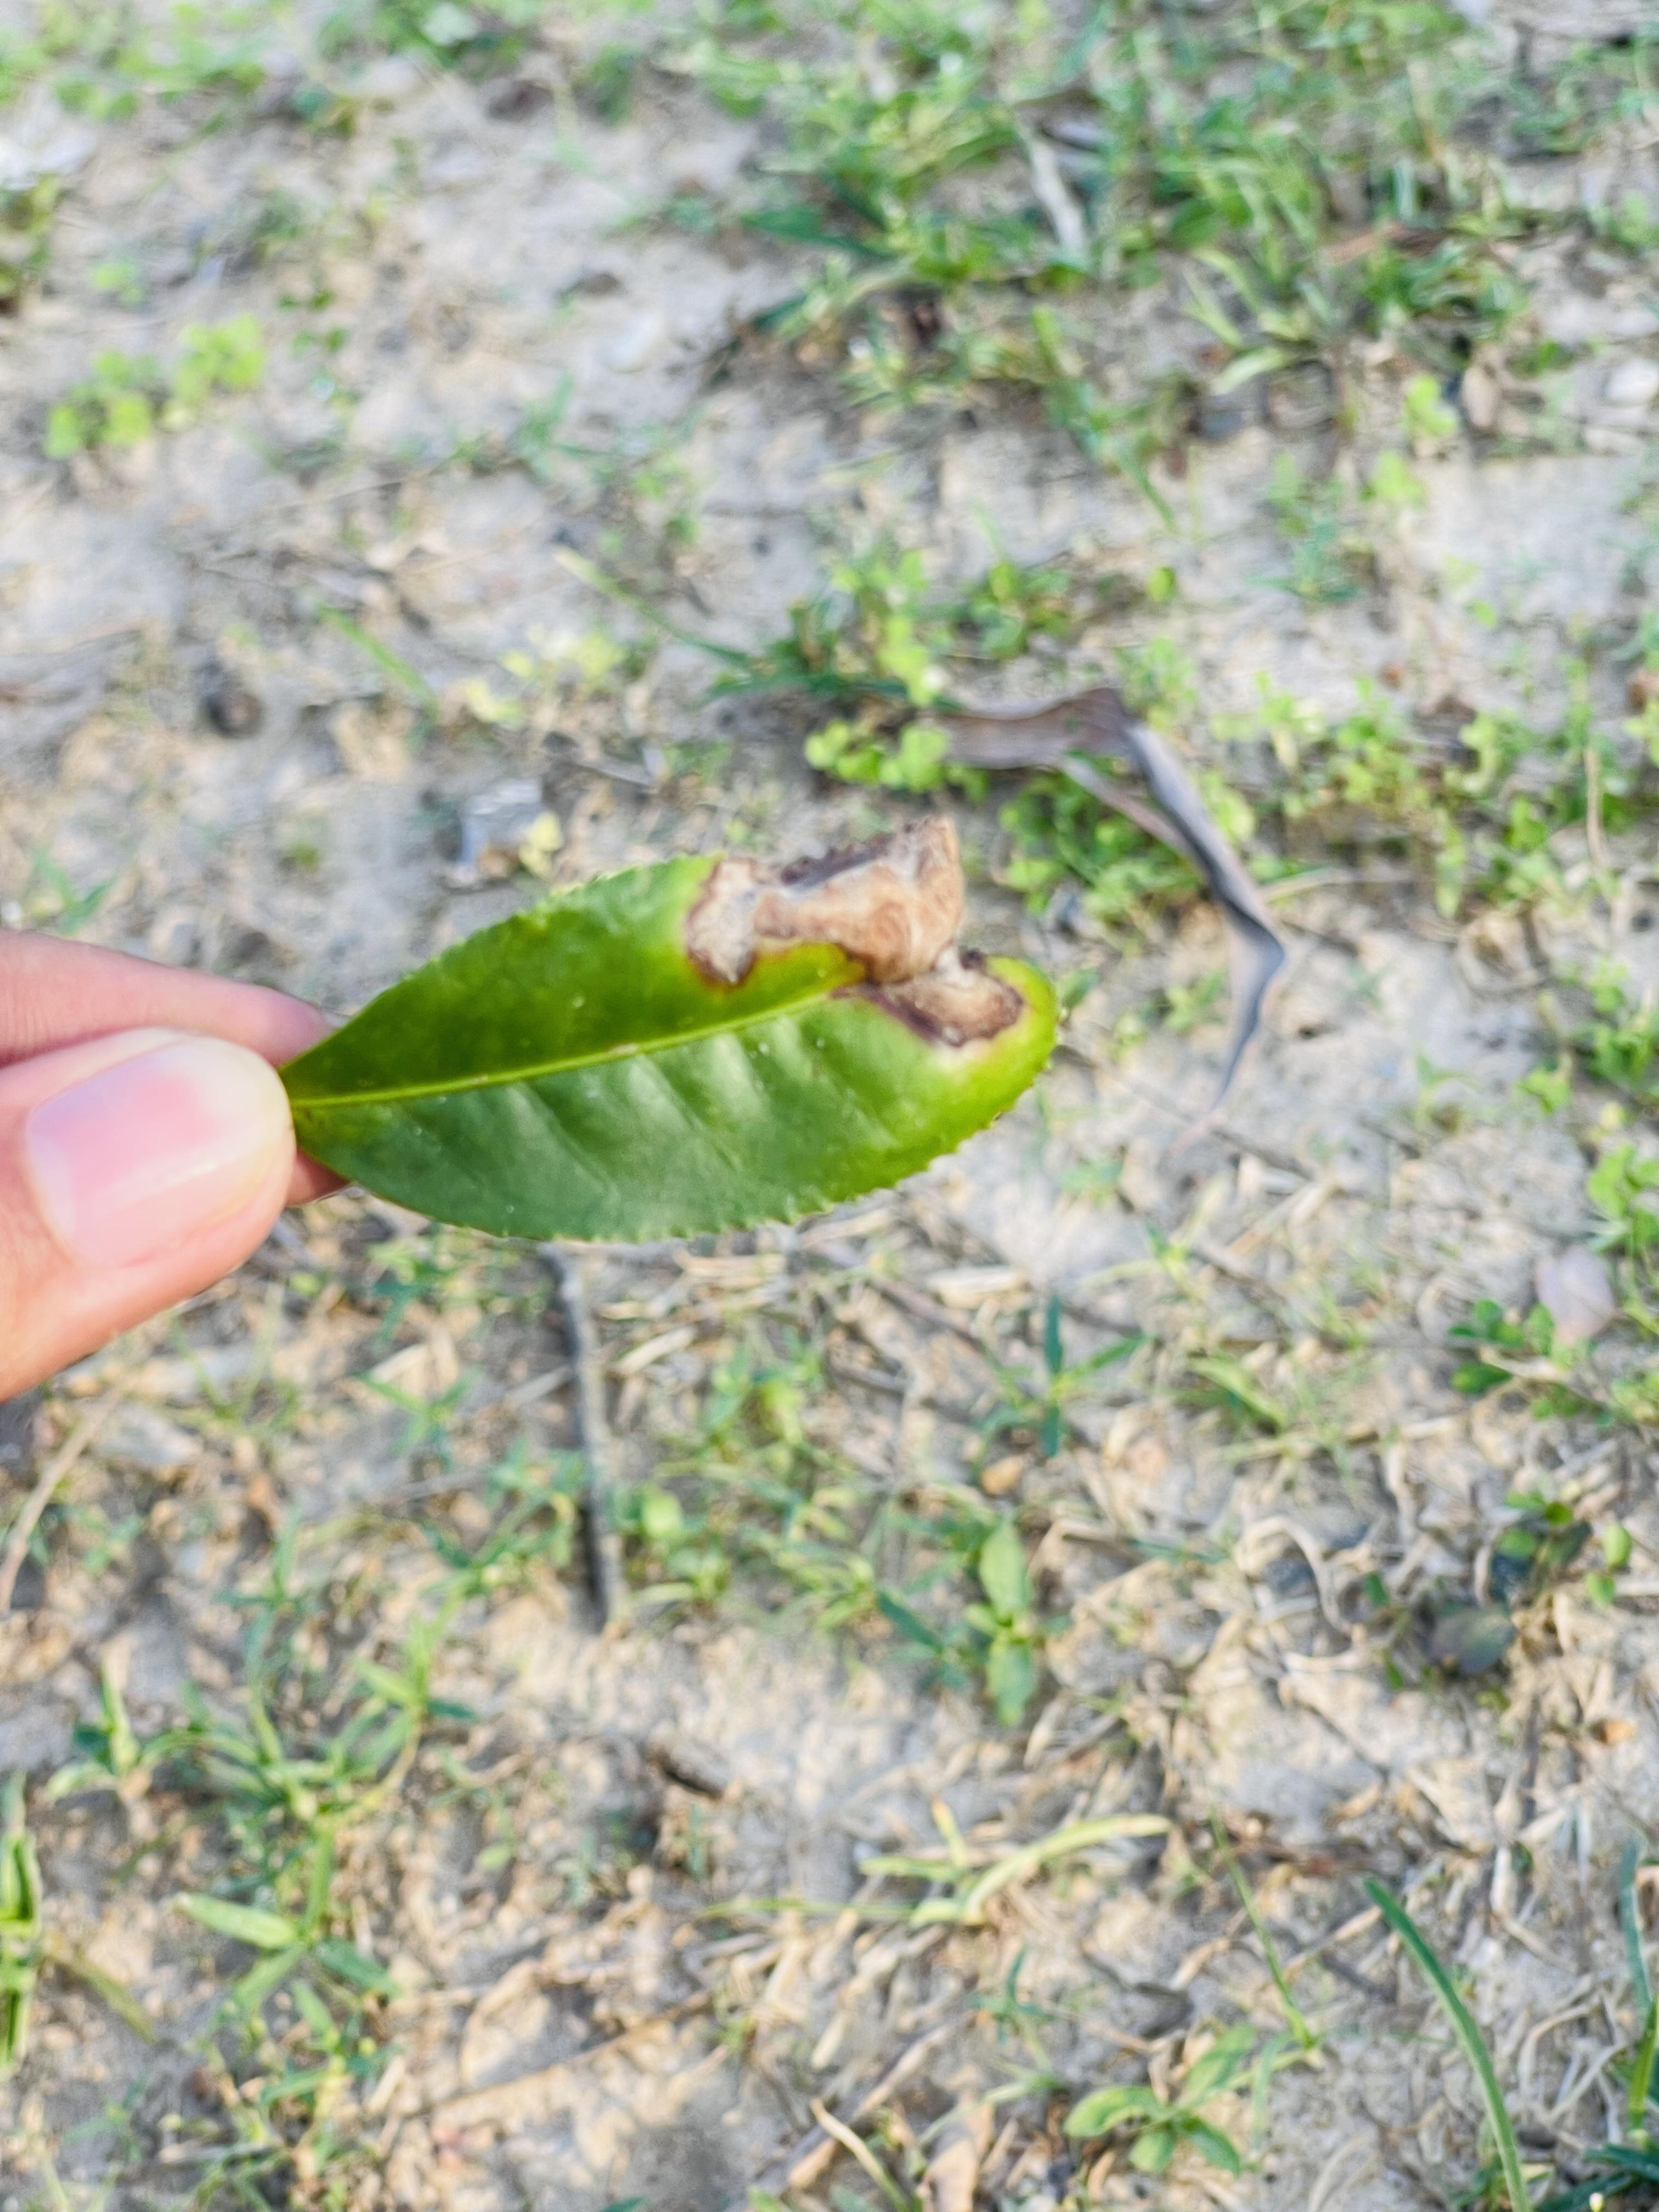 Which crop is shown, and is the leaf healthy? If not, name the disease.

tea, blight
